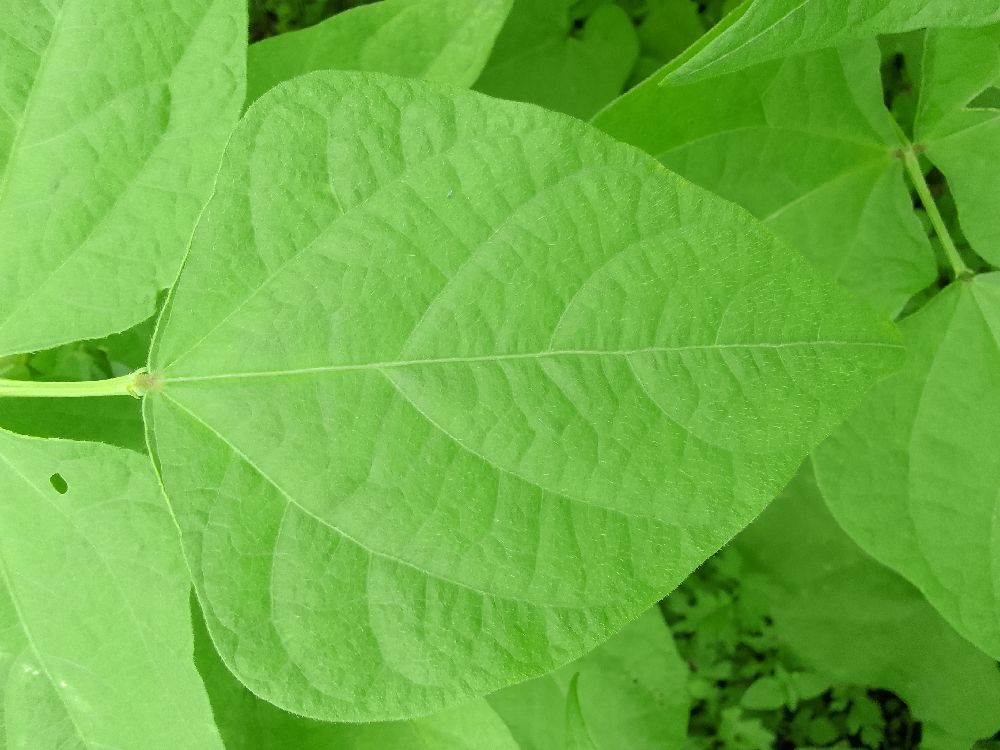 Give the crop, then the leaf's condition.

common bean, healthy
